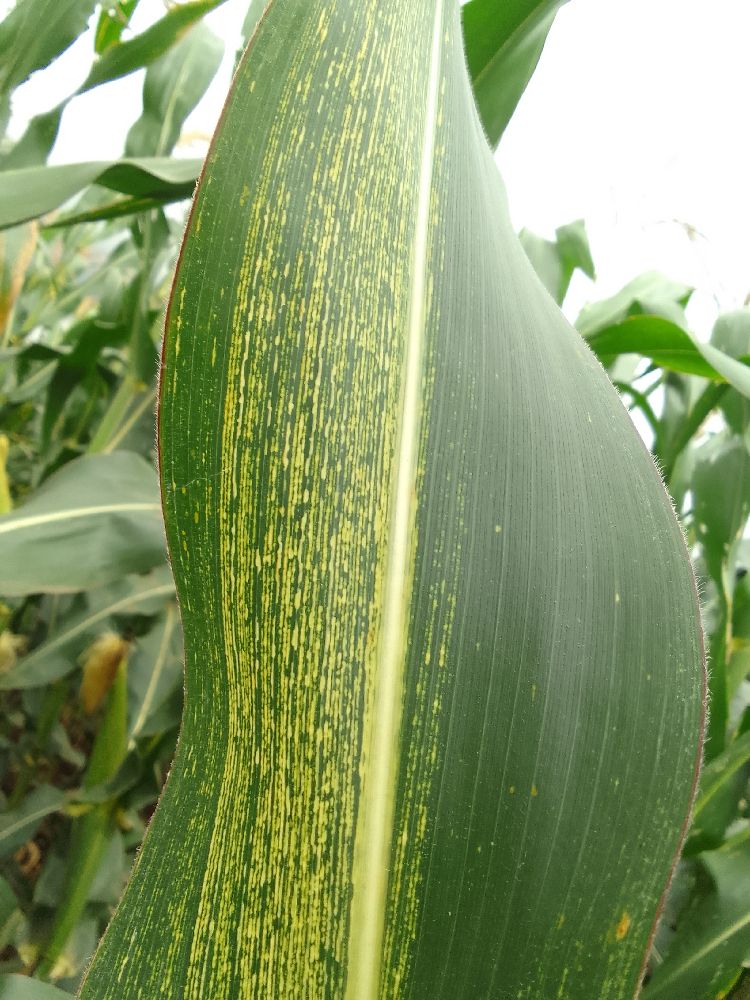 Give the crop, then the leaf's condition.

maize, maize streak virus
